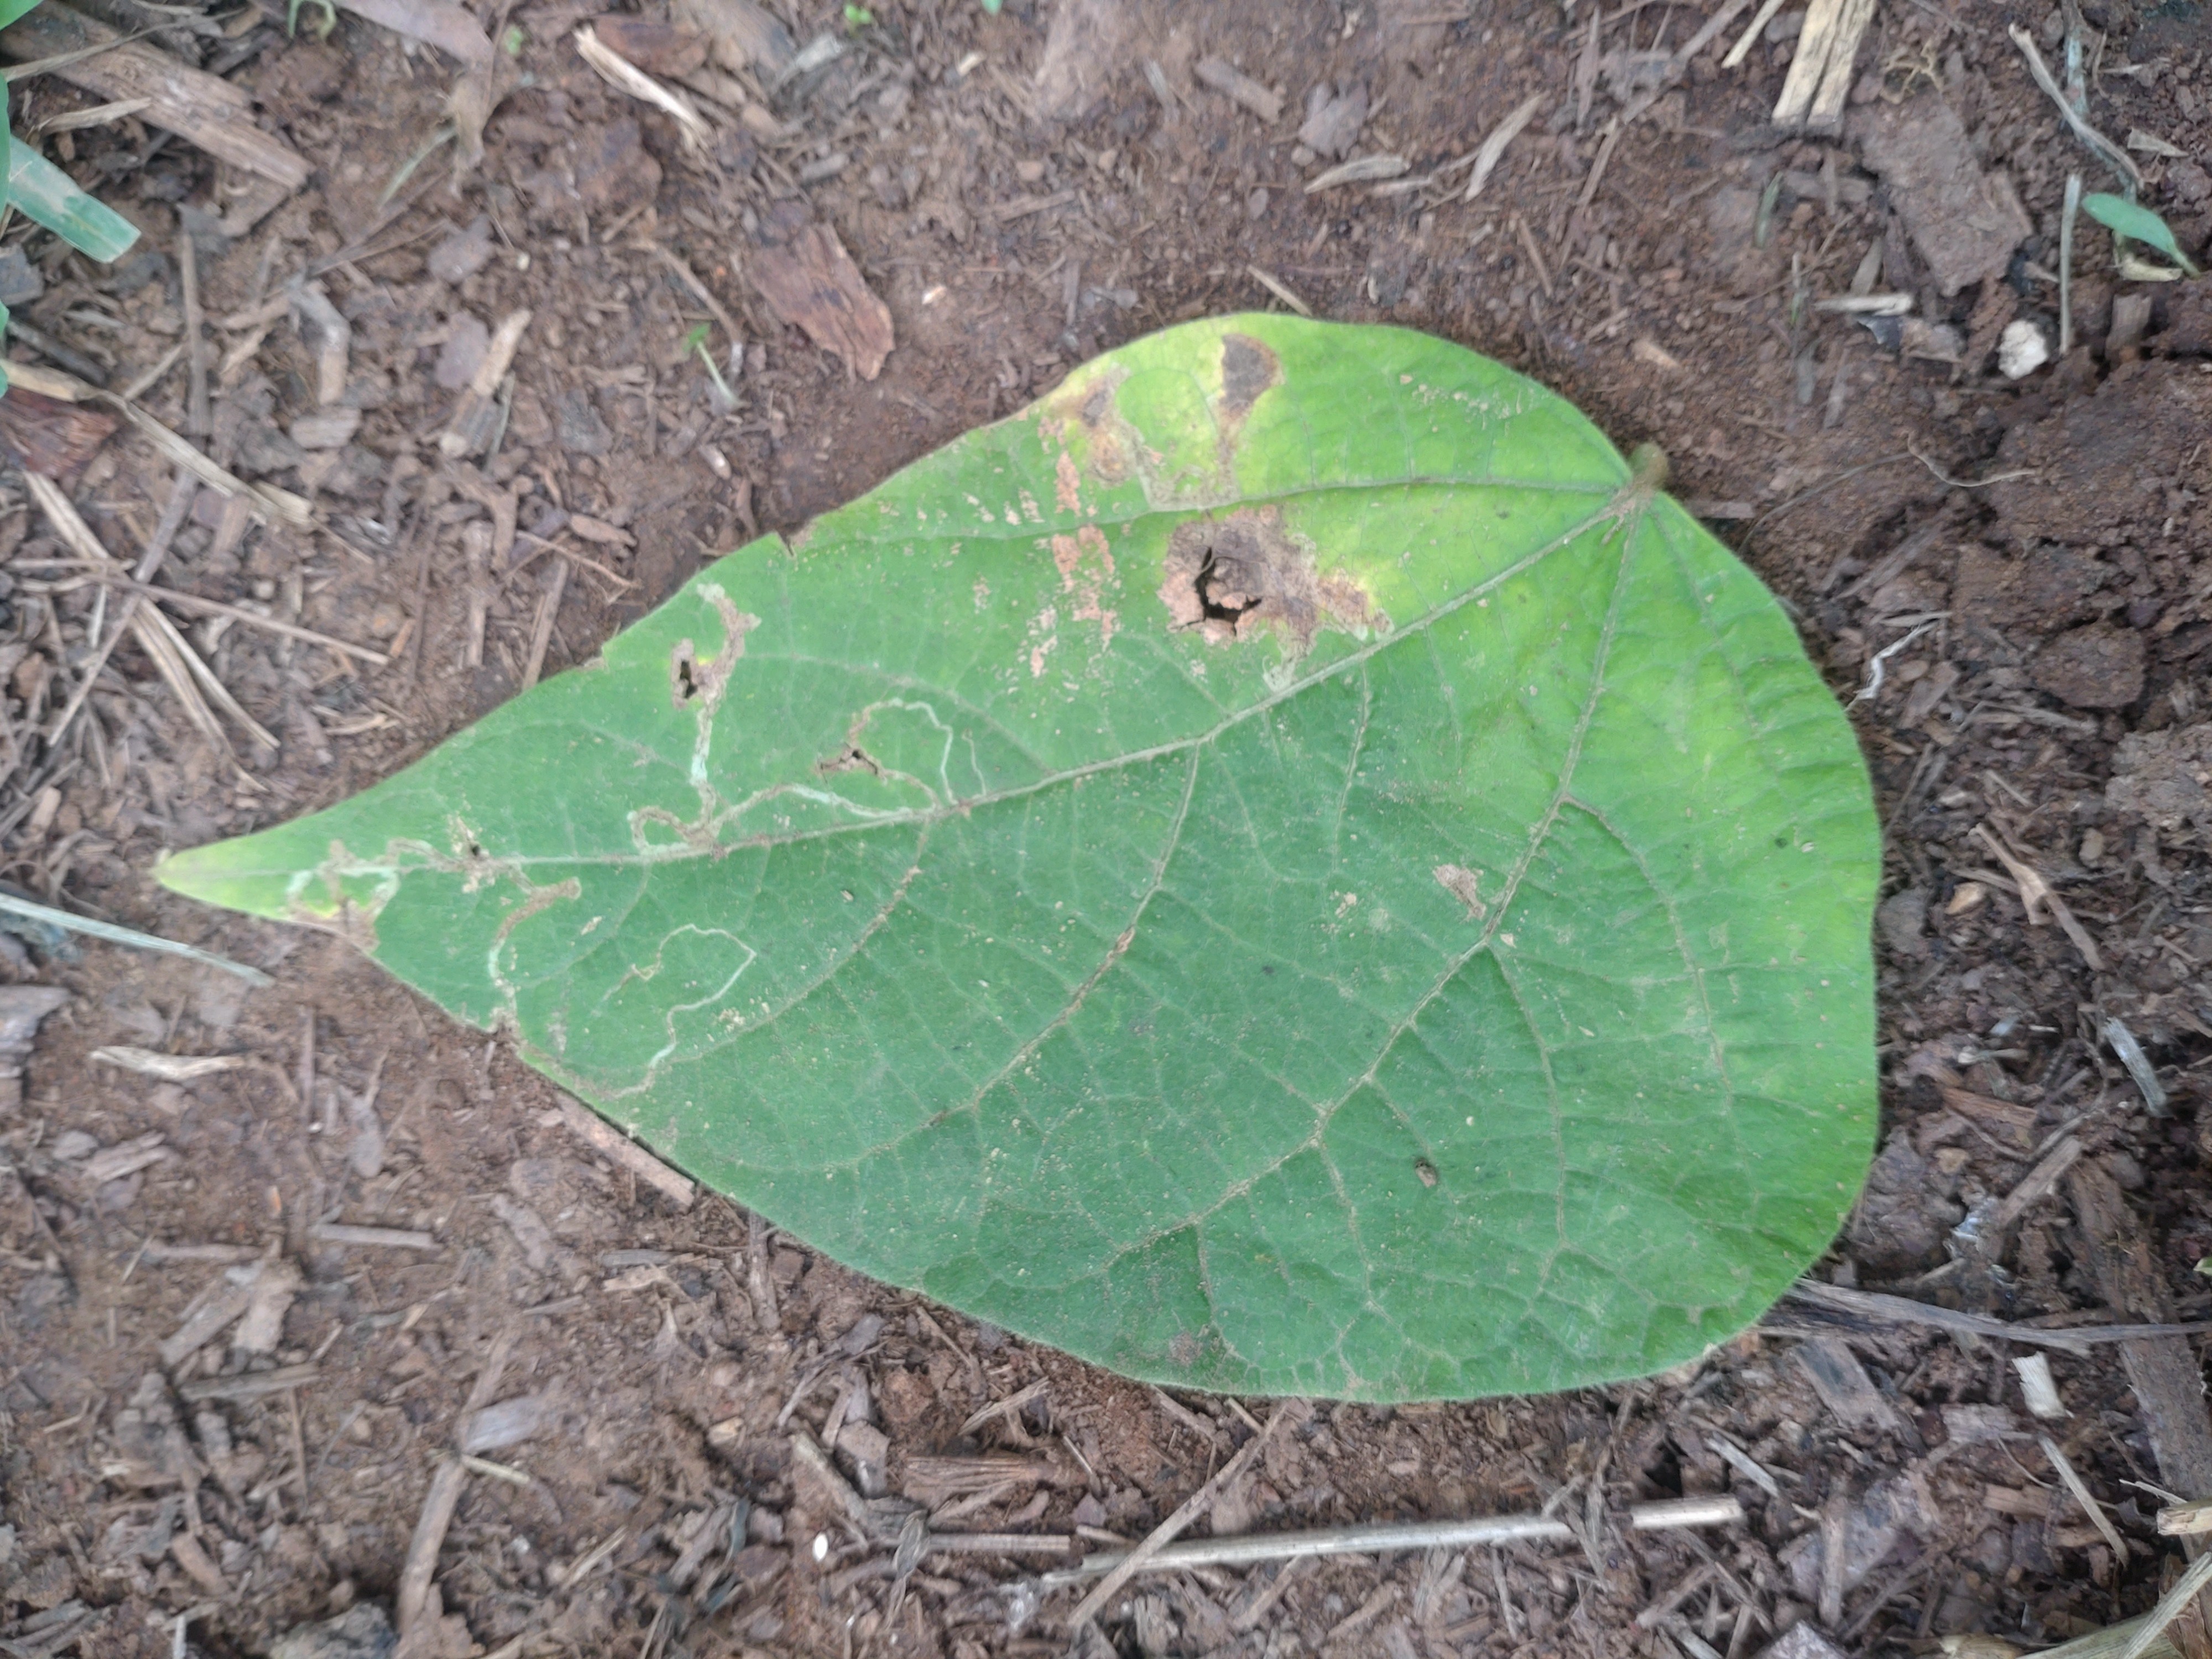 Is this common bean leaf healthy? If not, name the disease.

anthracnose
